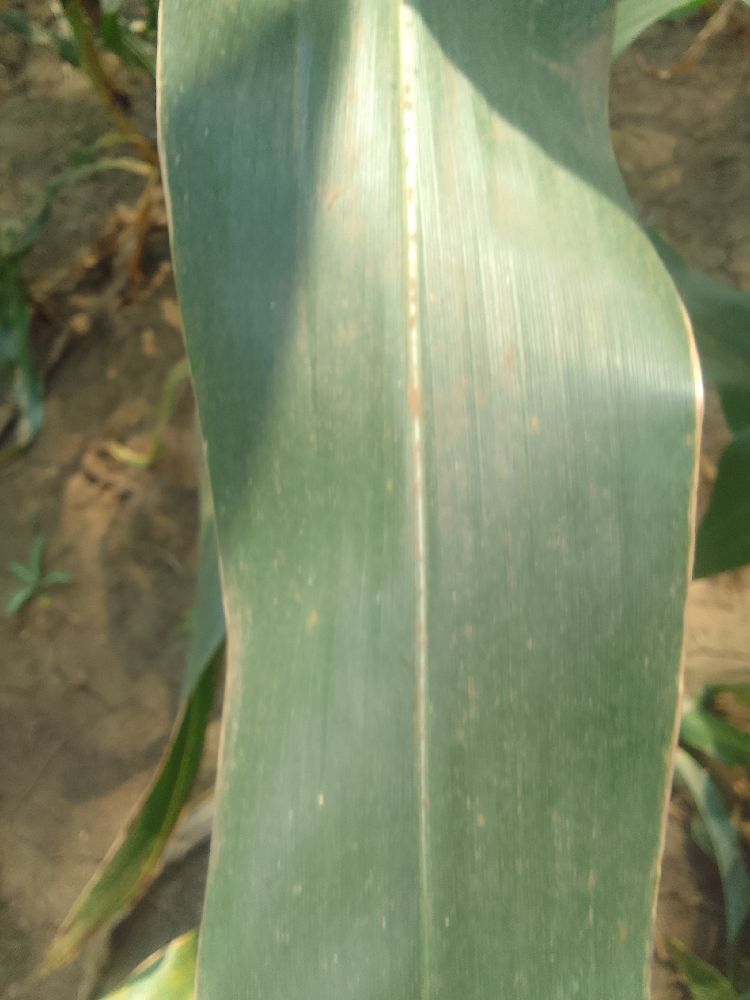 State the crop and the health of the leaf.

maize, healthy
